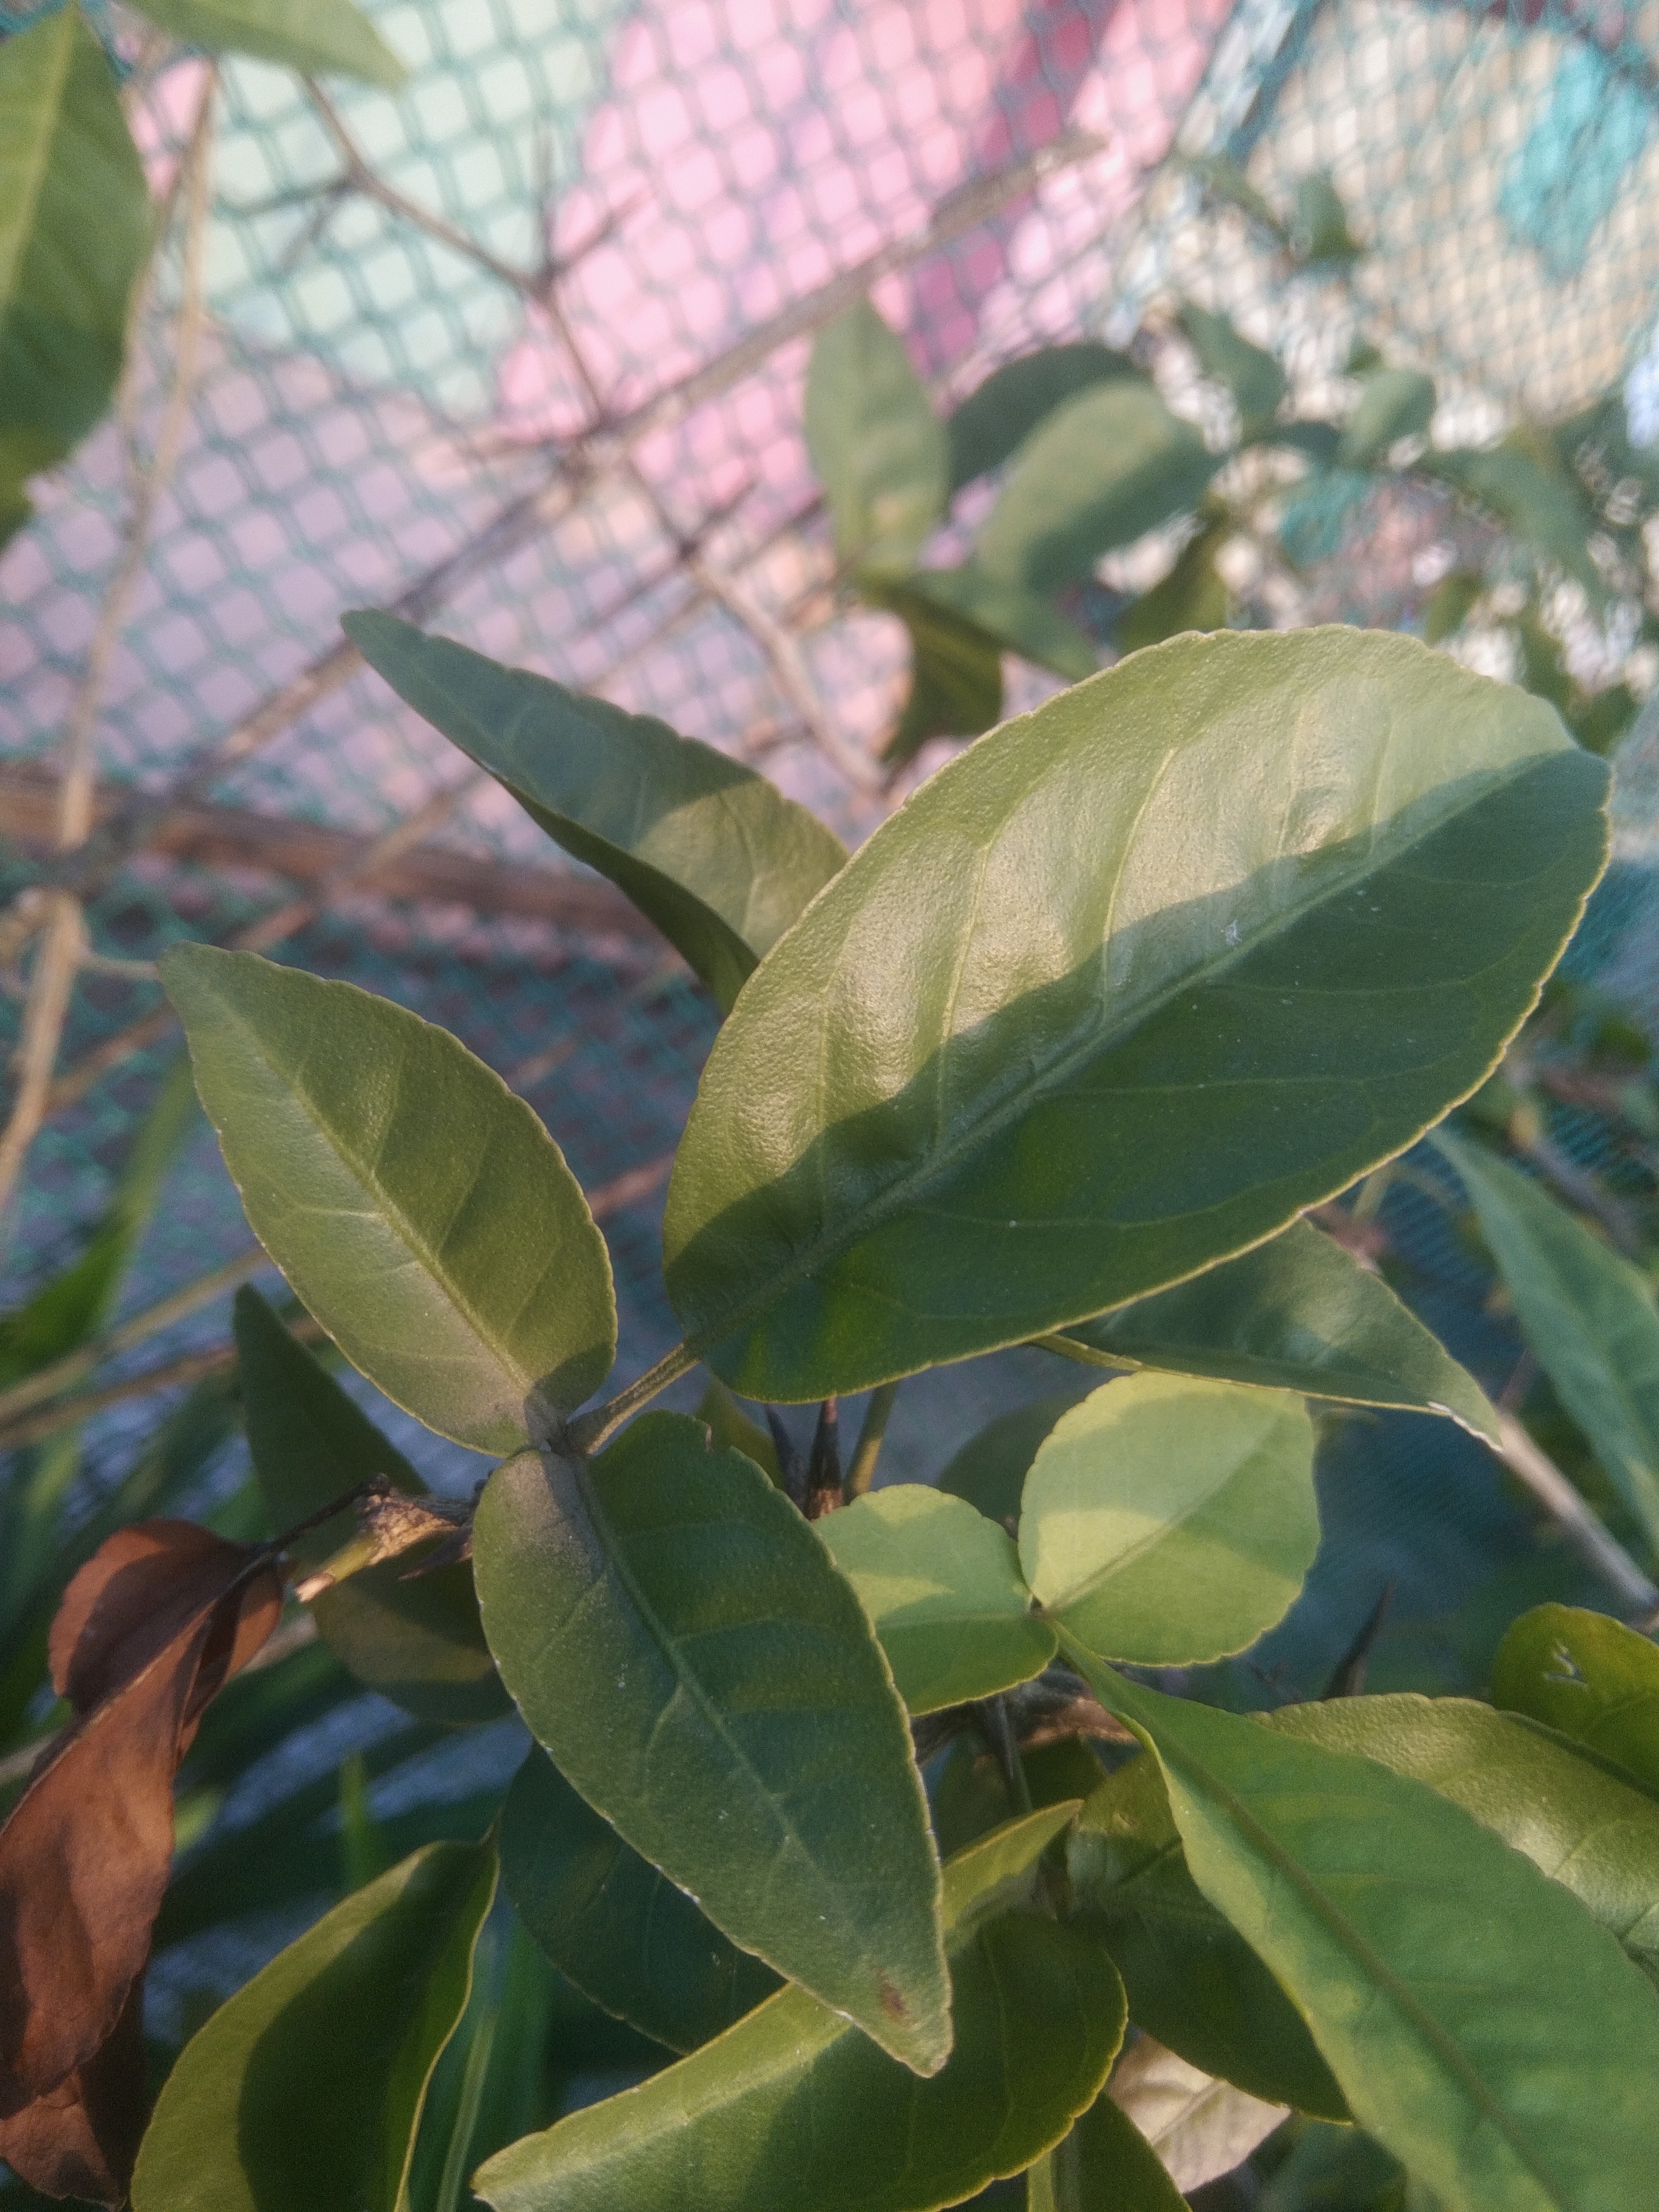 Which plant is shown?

wood apple
